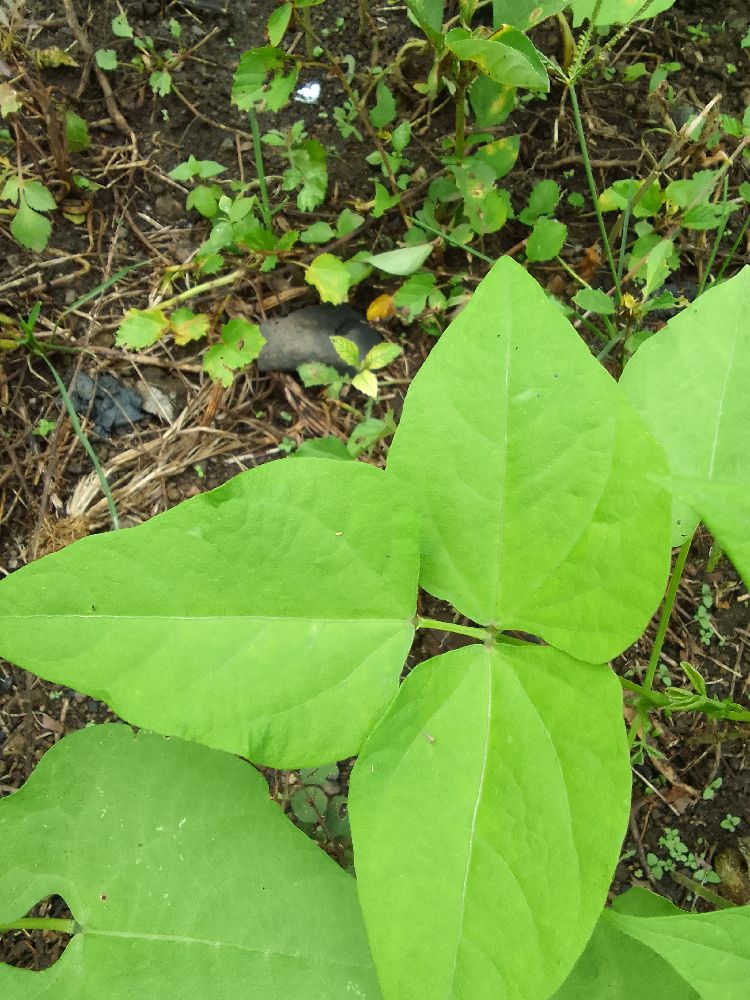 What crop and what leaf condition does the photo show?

common bean, healthy
